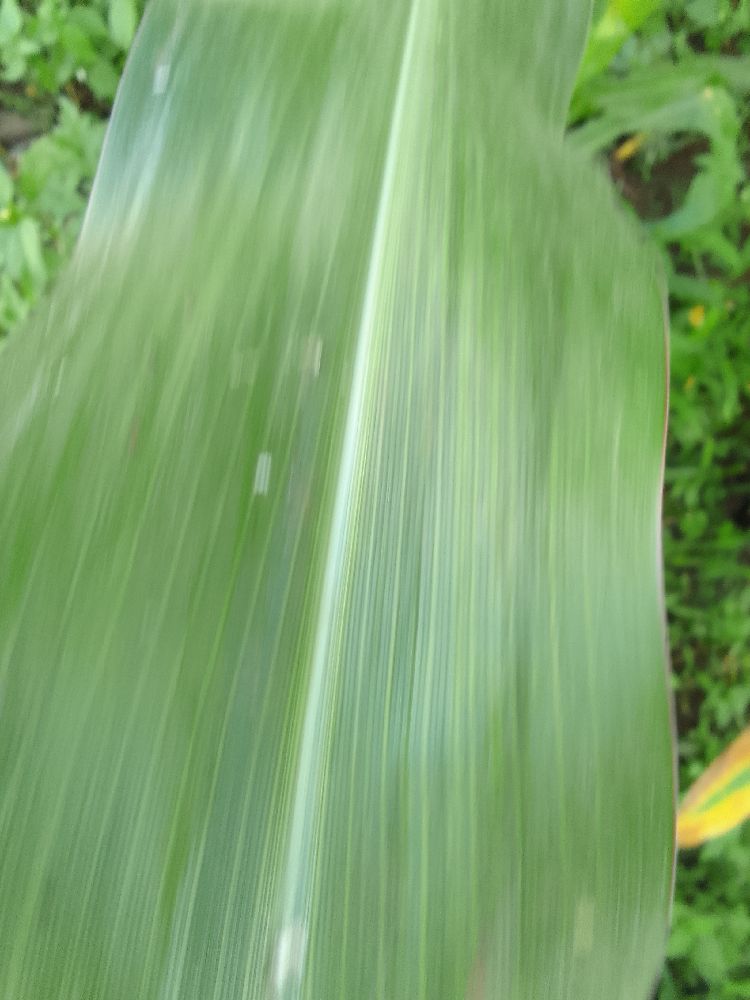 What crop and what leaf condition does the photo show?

maize, healthy
